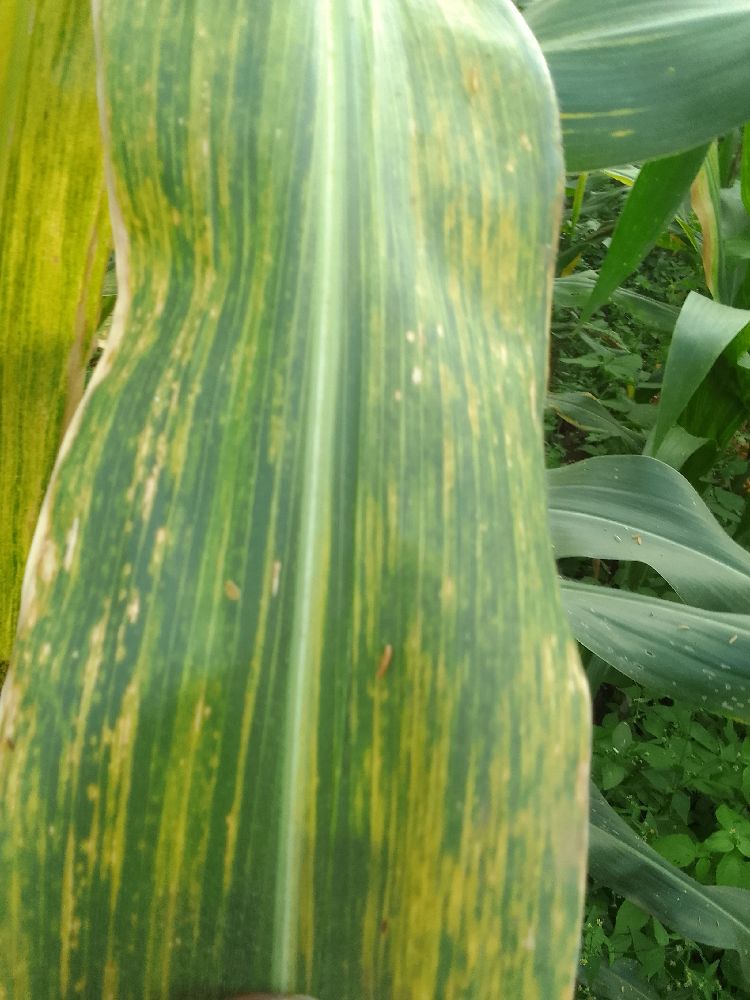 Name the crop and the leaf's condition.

maize, maize lethal necrosis
